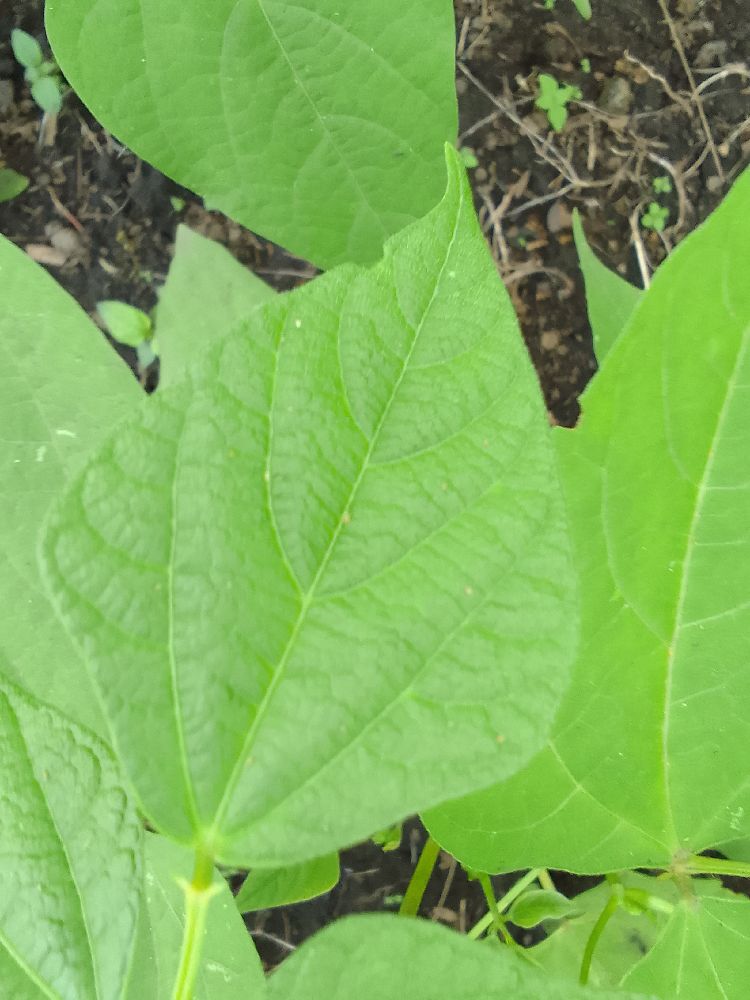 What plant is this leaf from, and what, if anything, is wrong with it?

common bean, healthy
